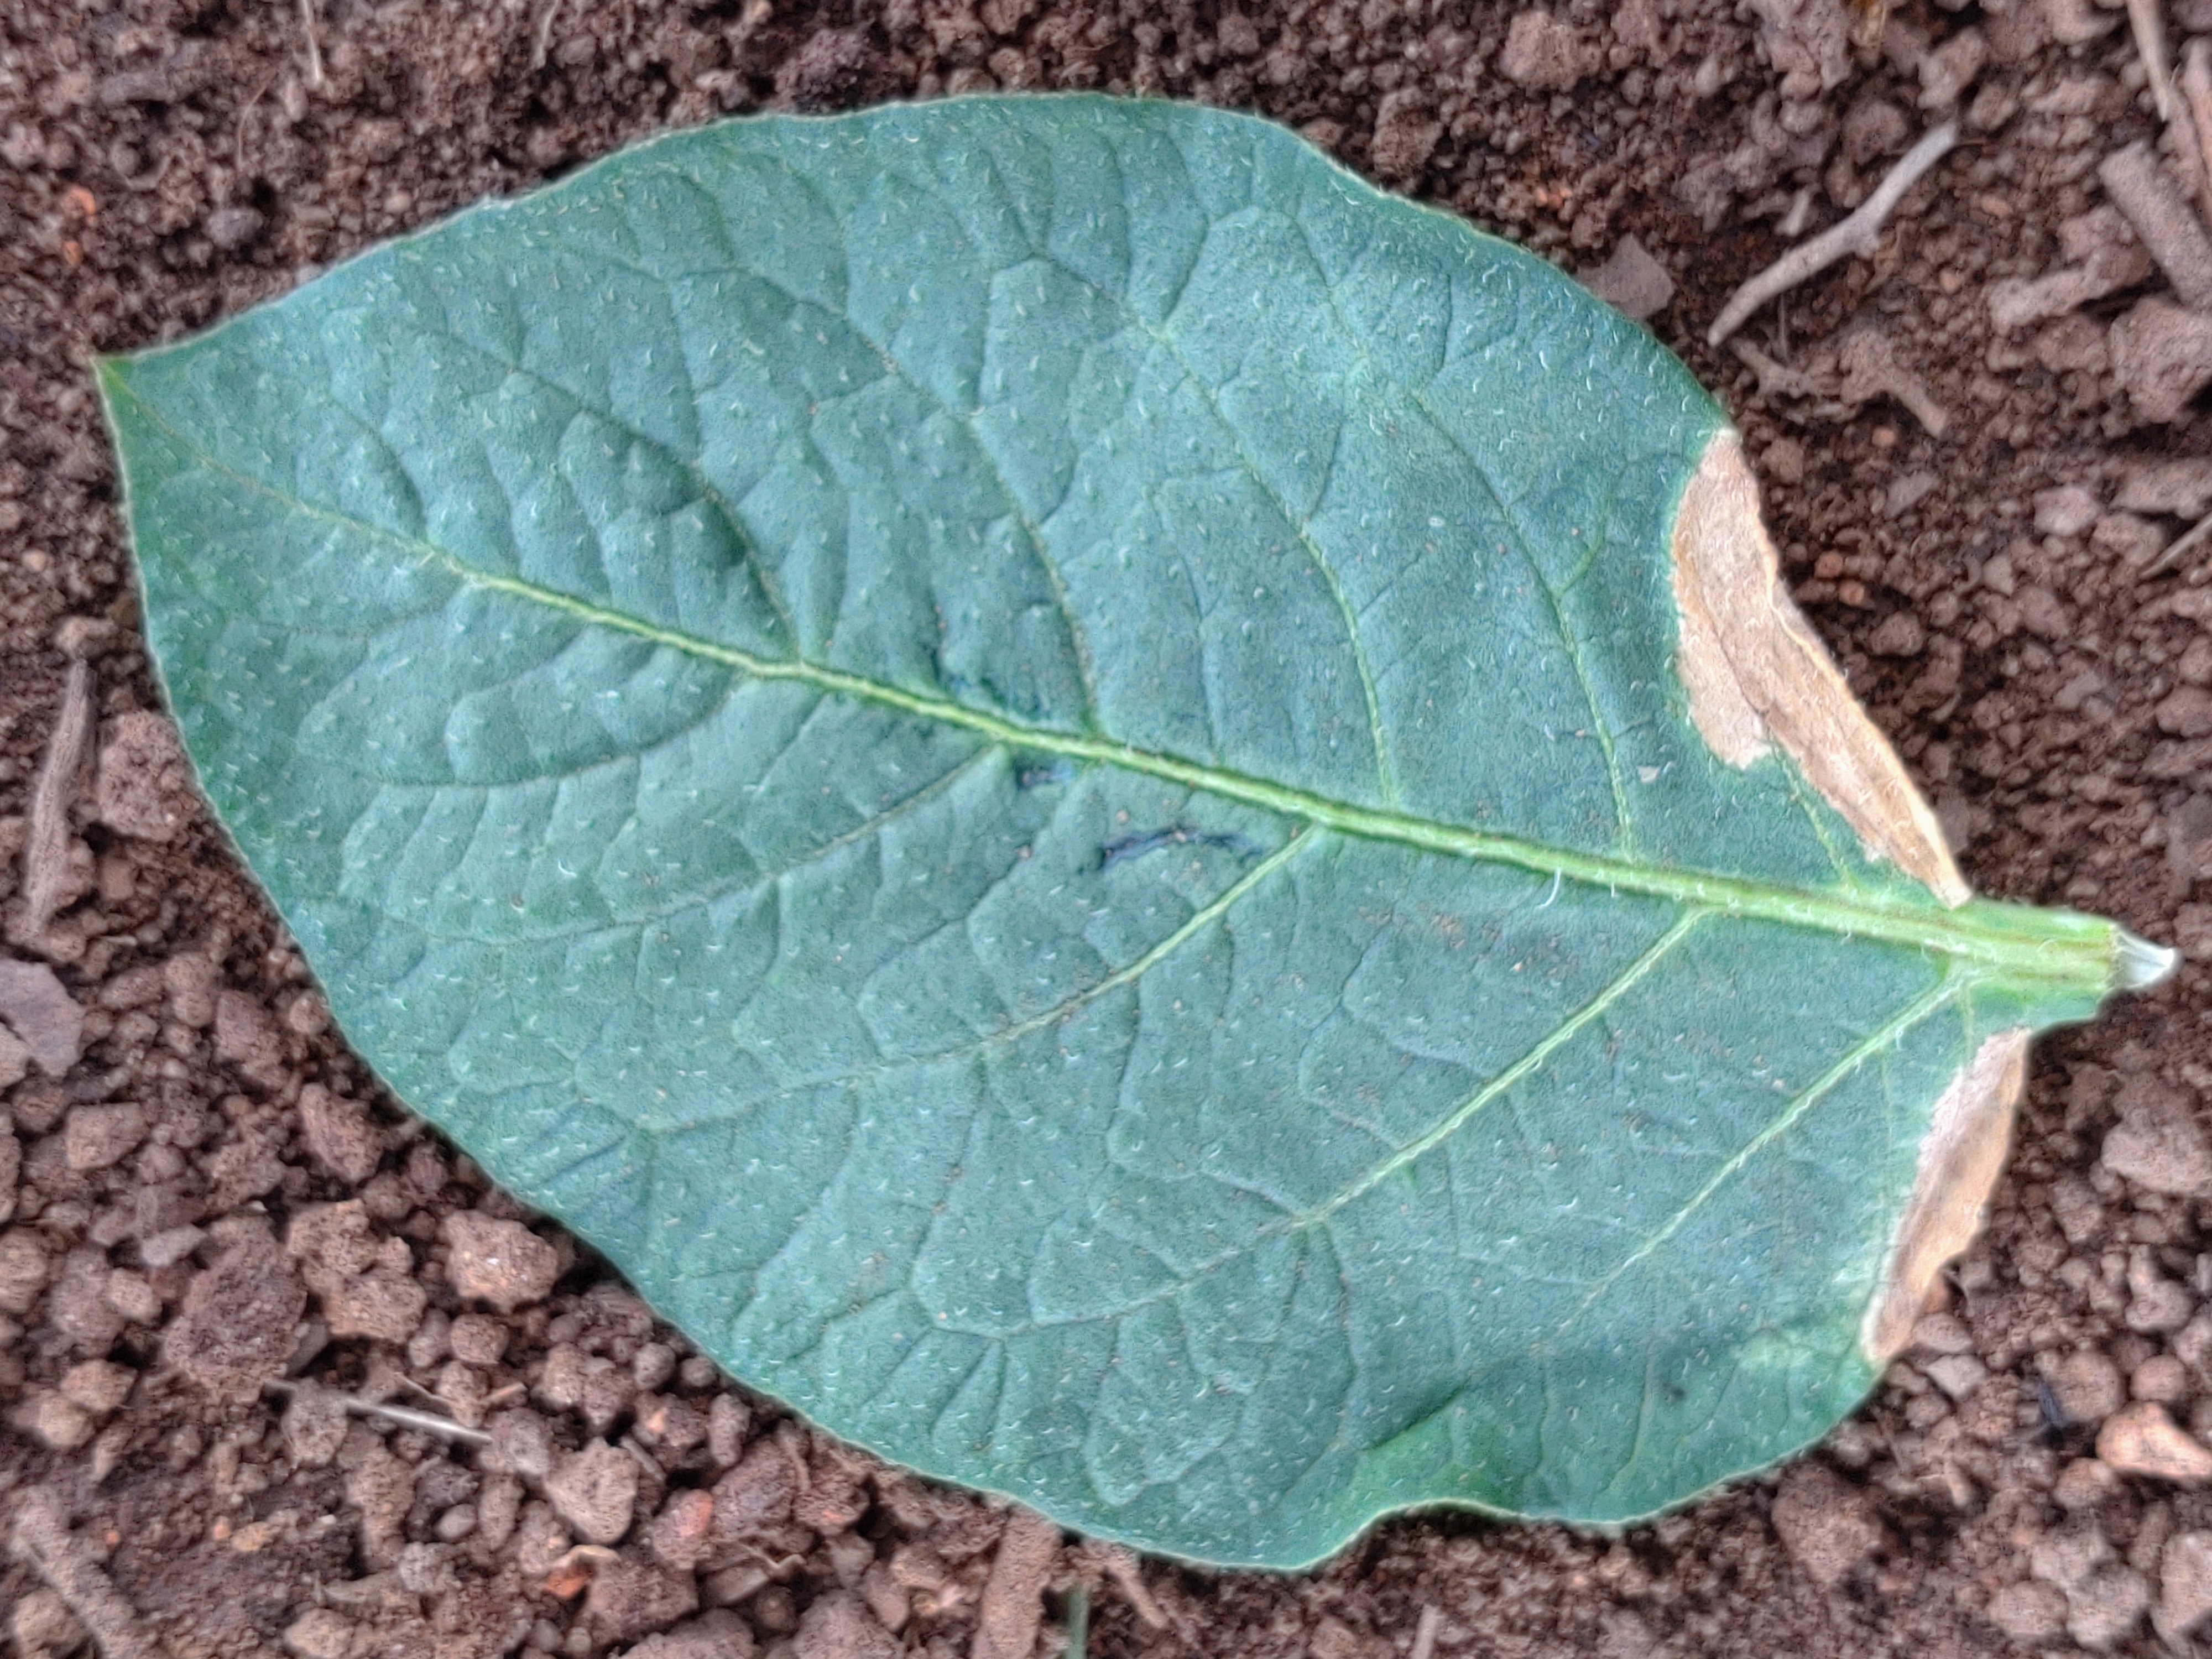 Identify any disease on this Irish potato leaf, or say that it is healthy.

early blight
